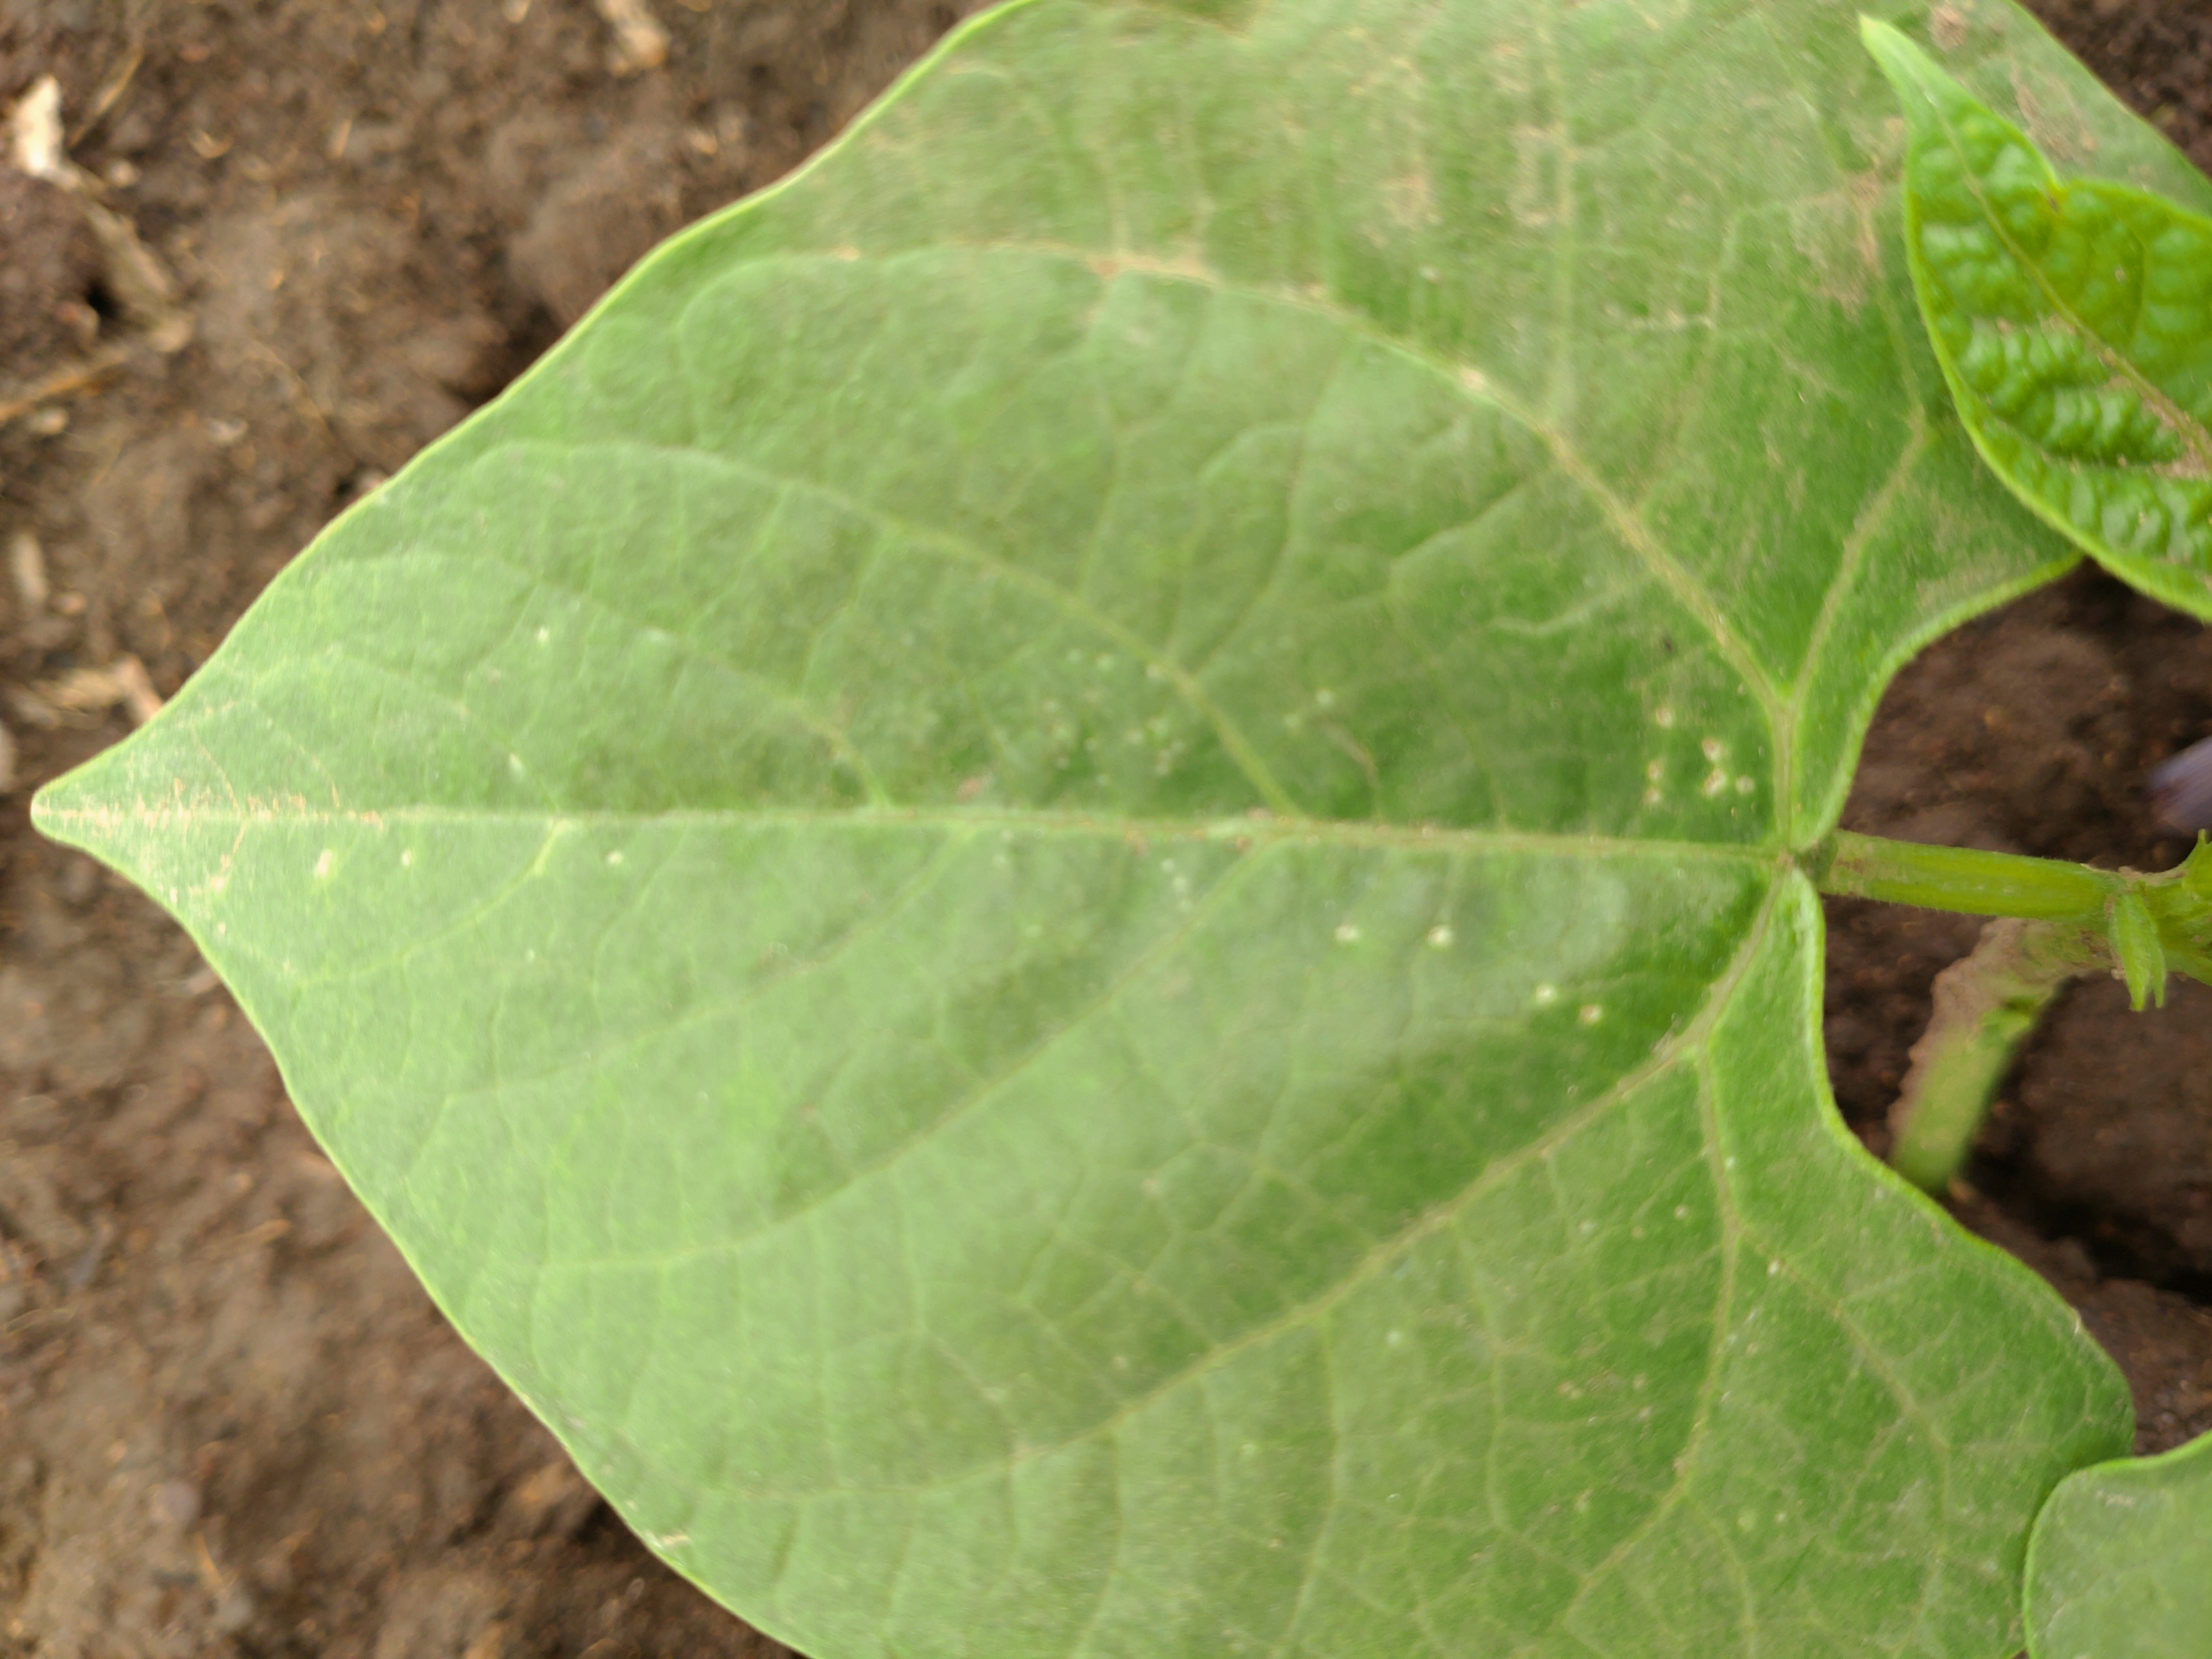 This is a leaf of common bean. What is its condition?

healthy
